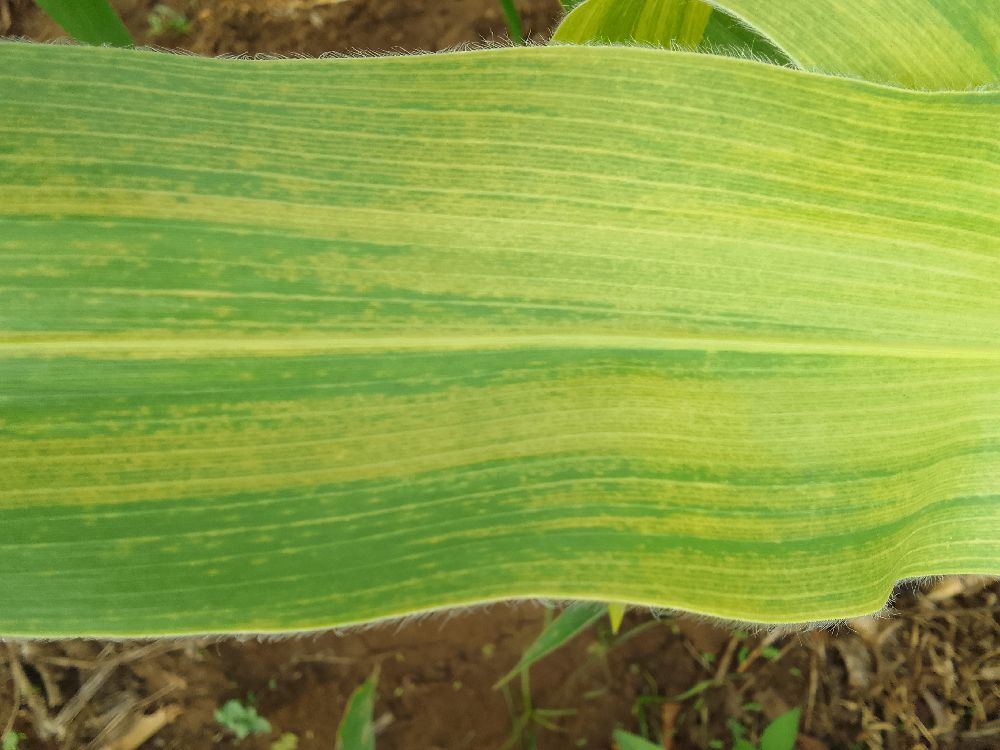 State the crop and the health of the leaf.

maize, maize lethal necrosis
